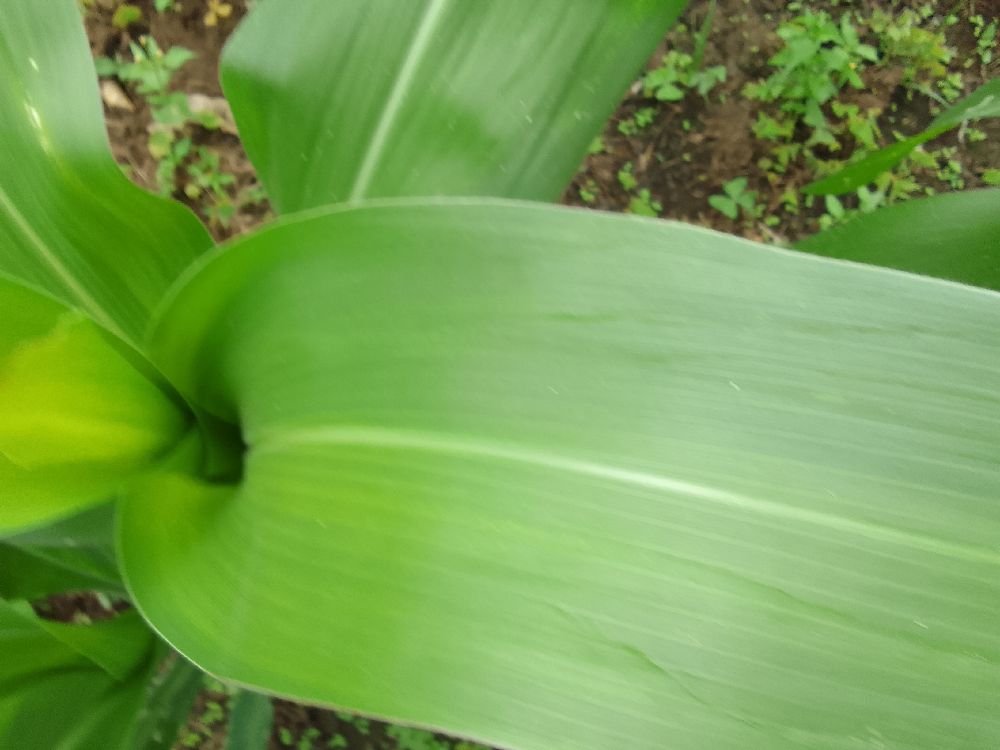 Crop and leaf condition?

maize, healthy
